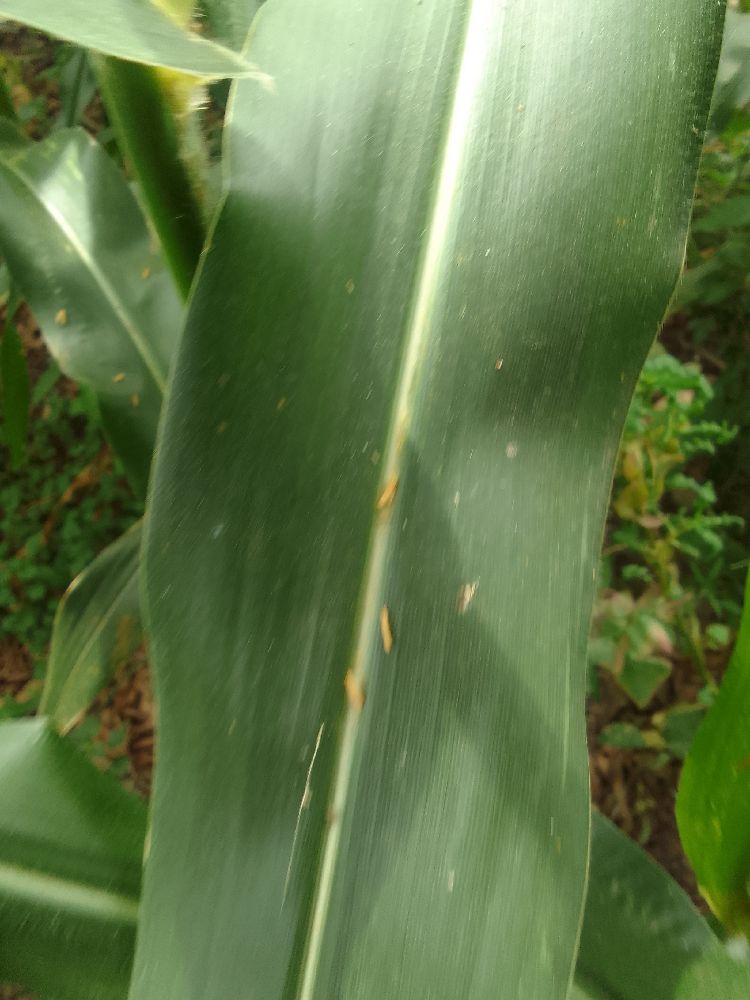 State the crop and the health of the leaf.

maize, healthy
